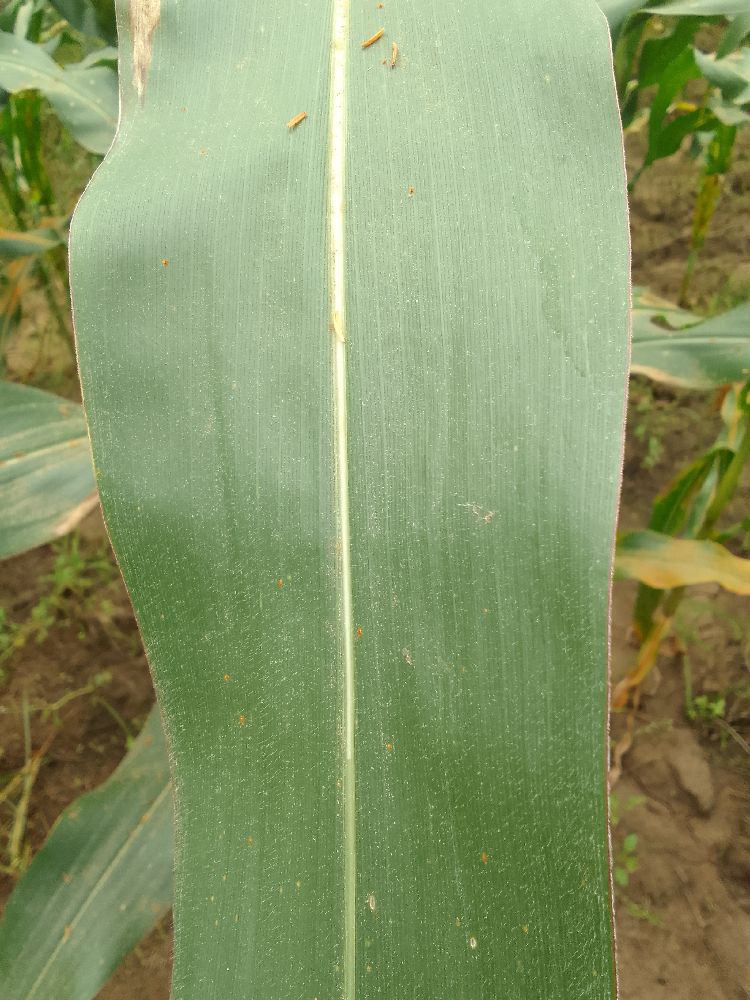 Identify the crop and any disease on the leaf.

maize, healthy
